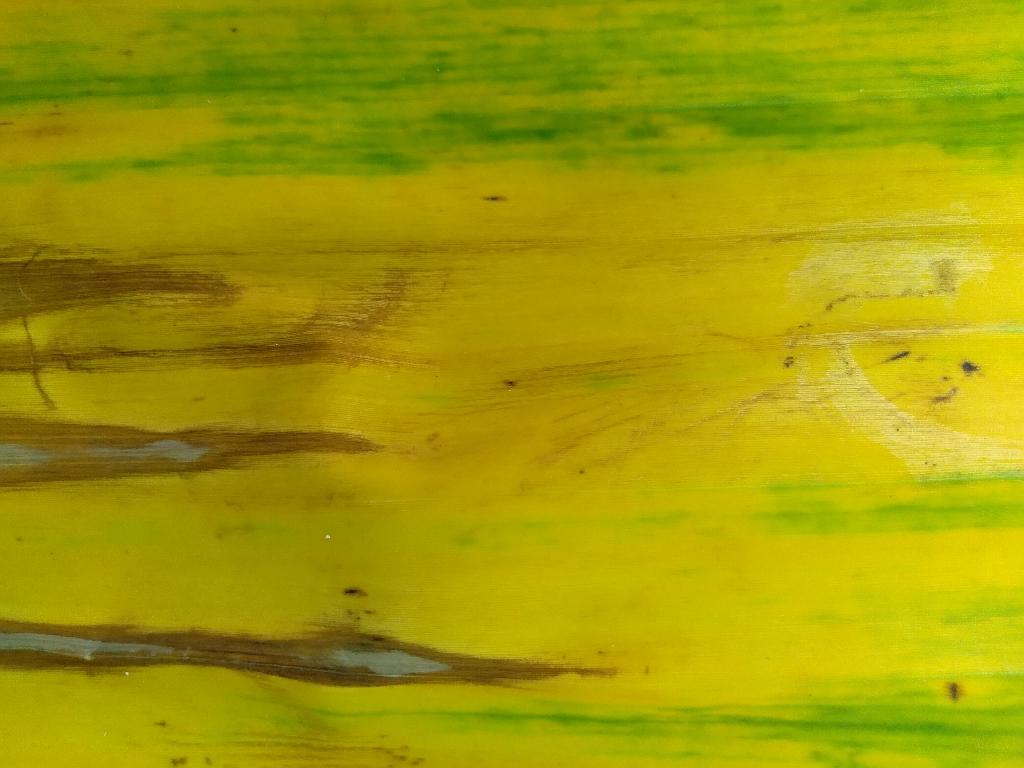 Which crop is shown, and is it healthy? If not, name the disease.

banana, fusarium wilt race 1
